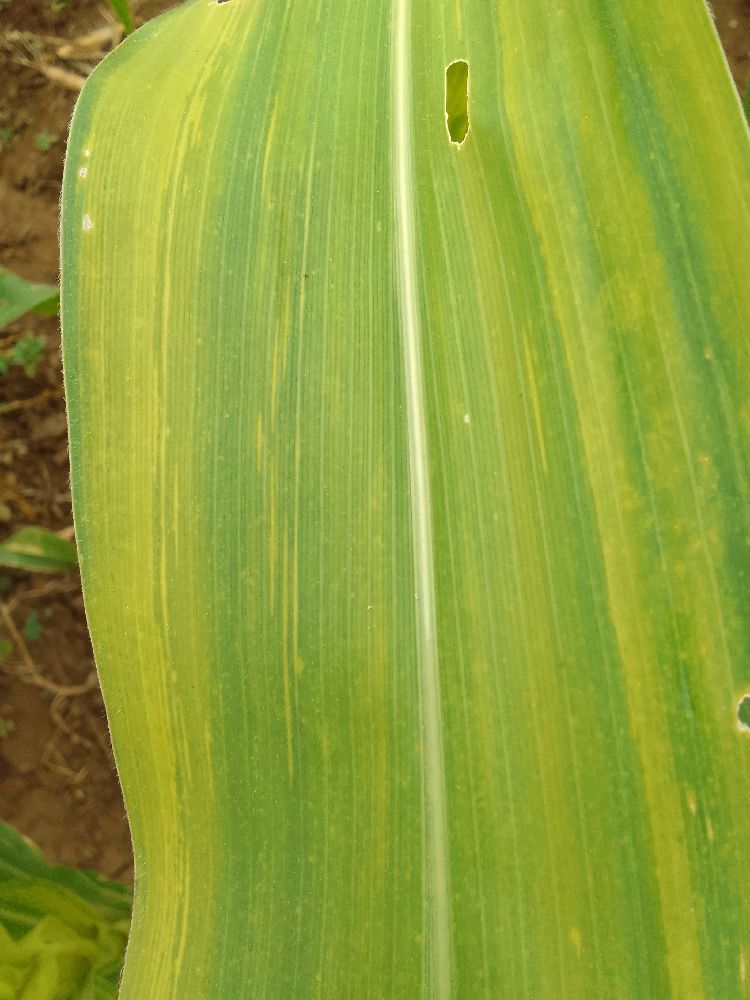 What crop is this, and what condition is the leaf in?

maize, maize lethal necrosis
